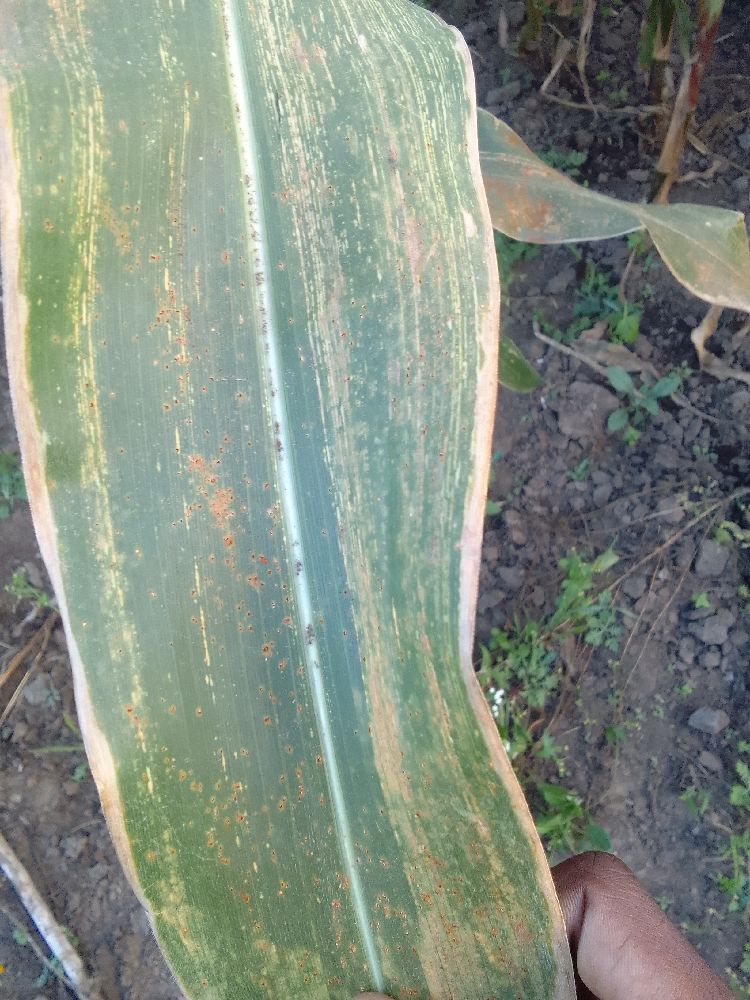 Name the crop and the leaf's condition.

maize, maize streak virus
